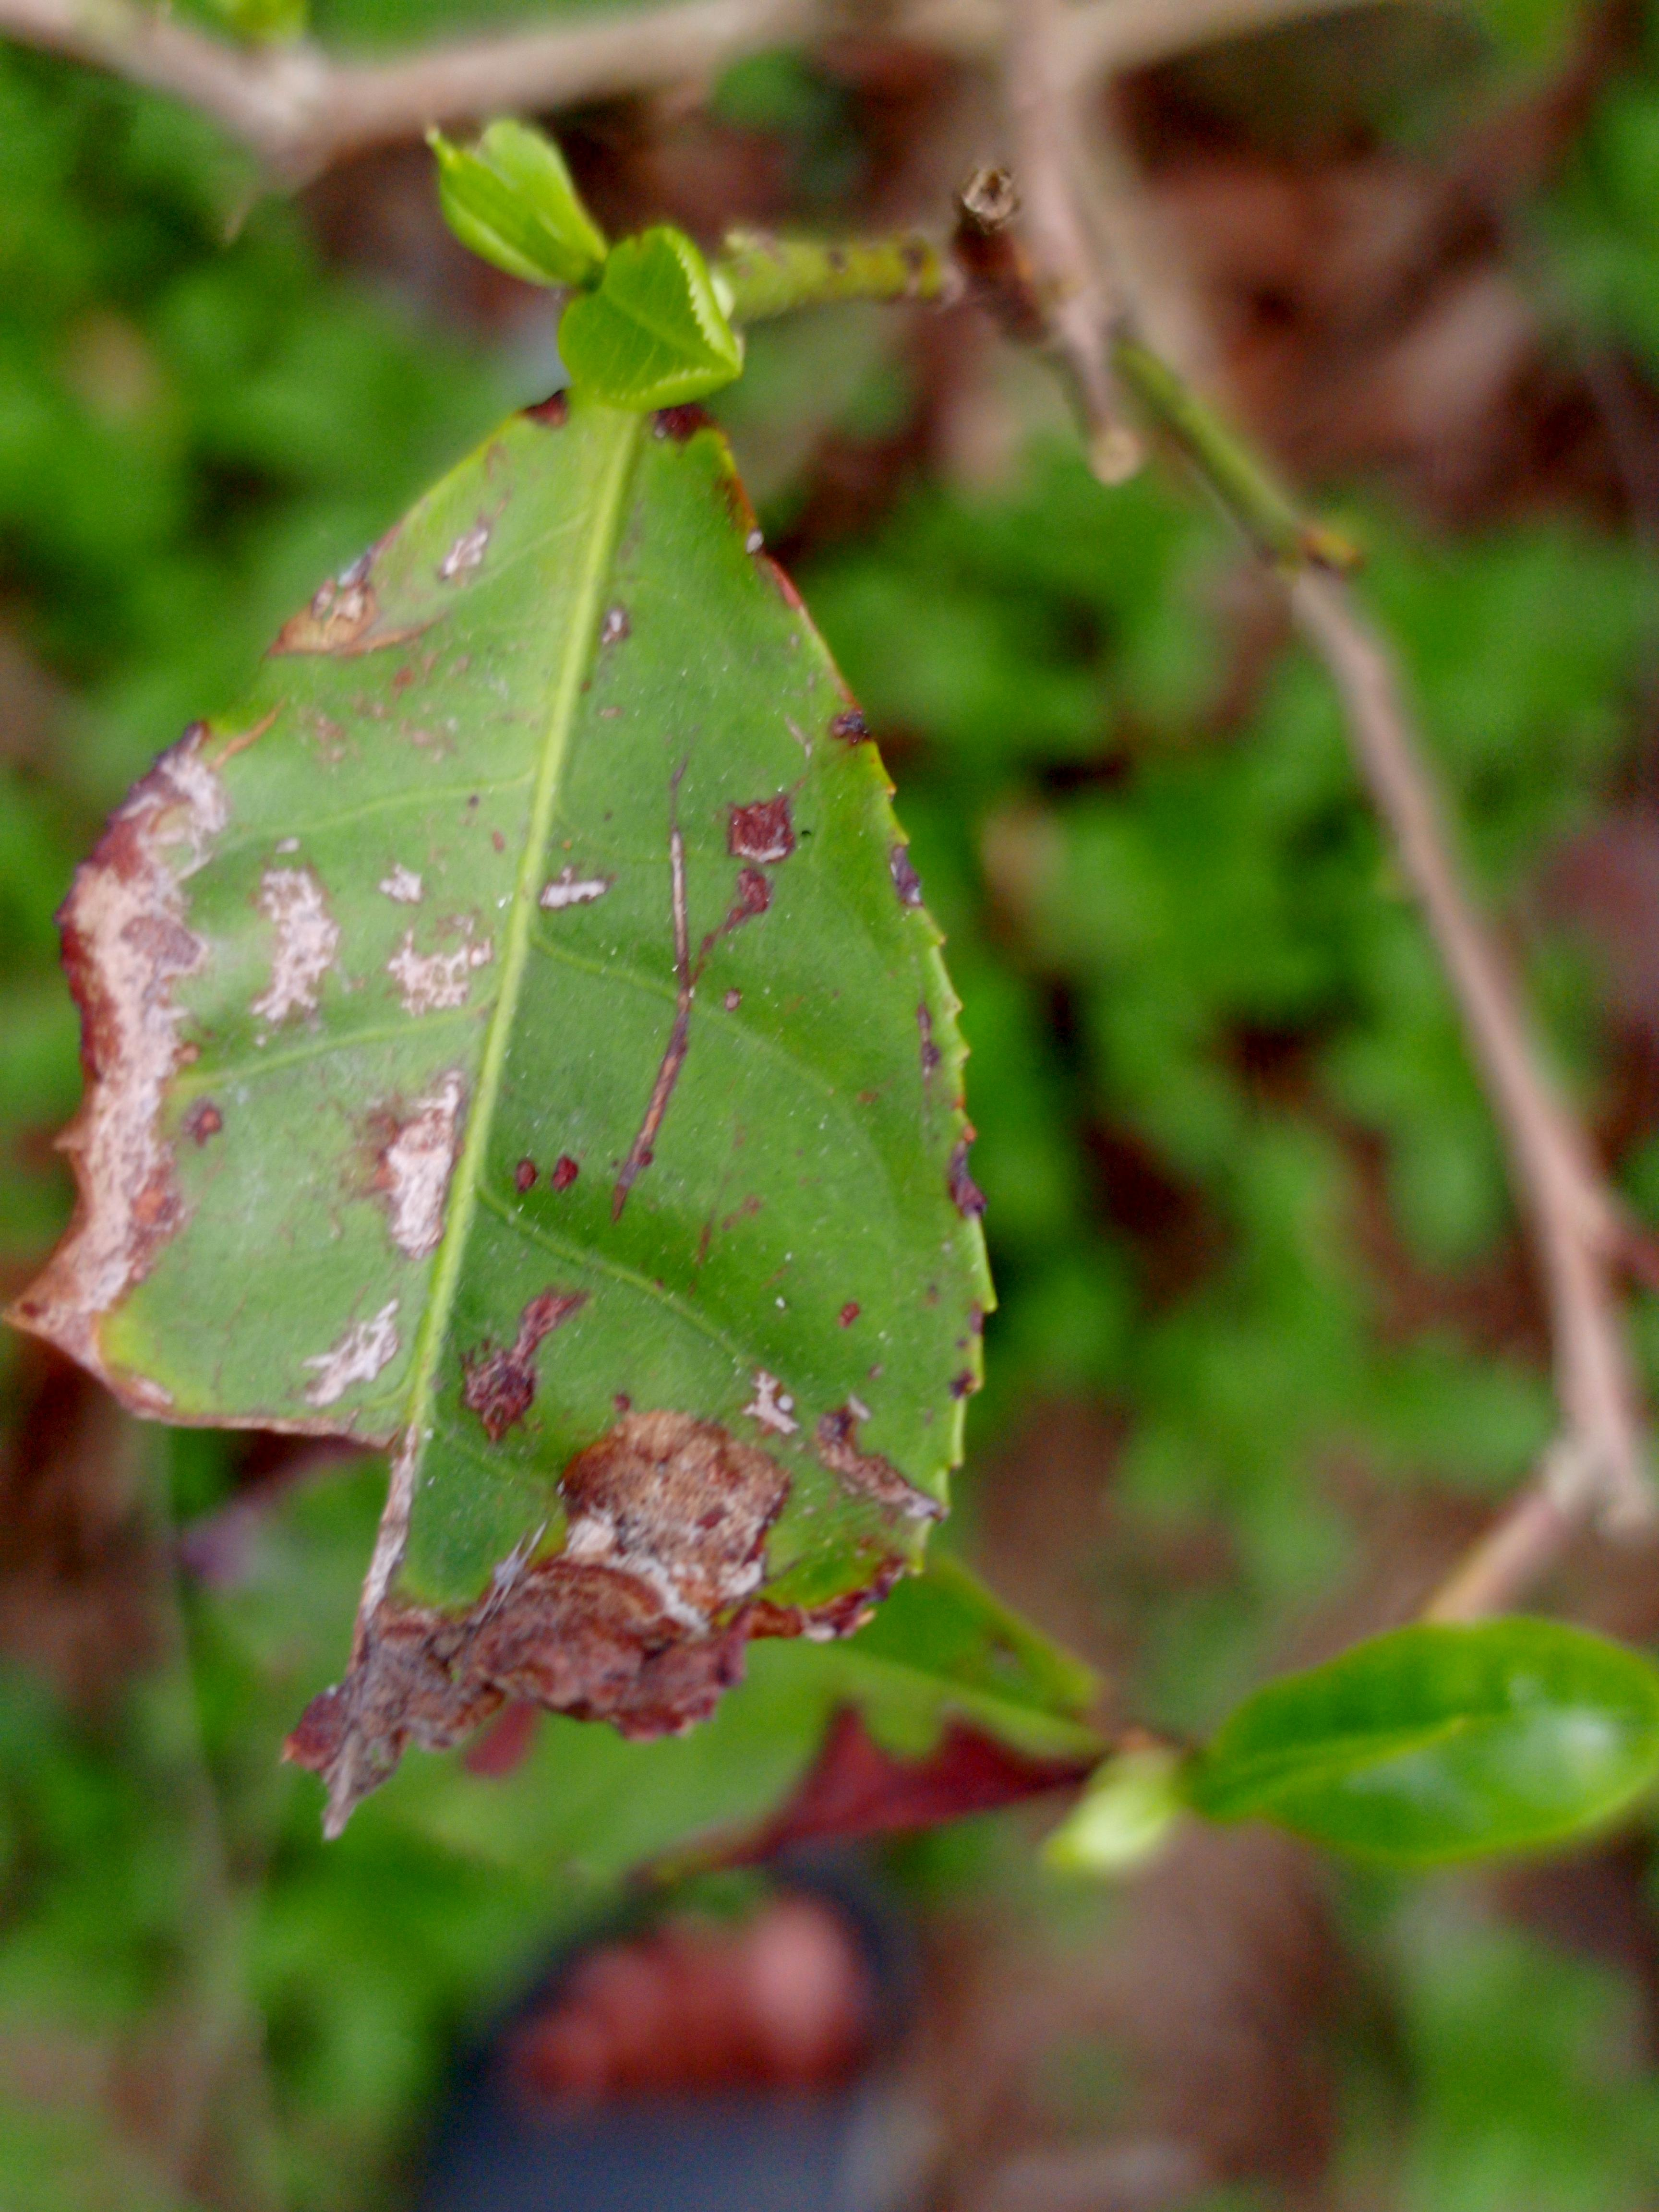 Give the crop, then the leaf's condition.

tea, blight
